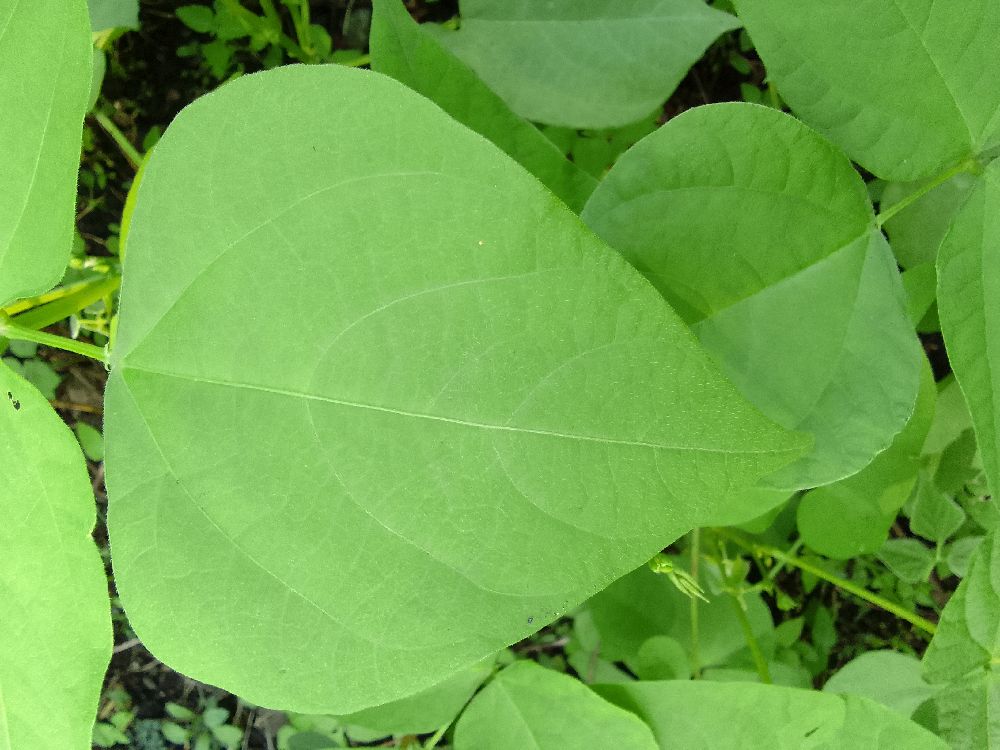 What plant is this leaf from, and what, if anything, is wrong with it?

common bean, healthy
